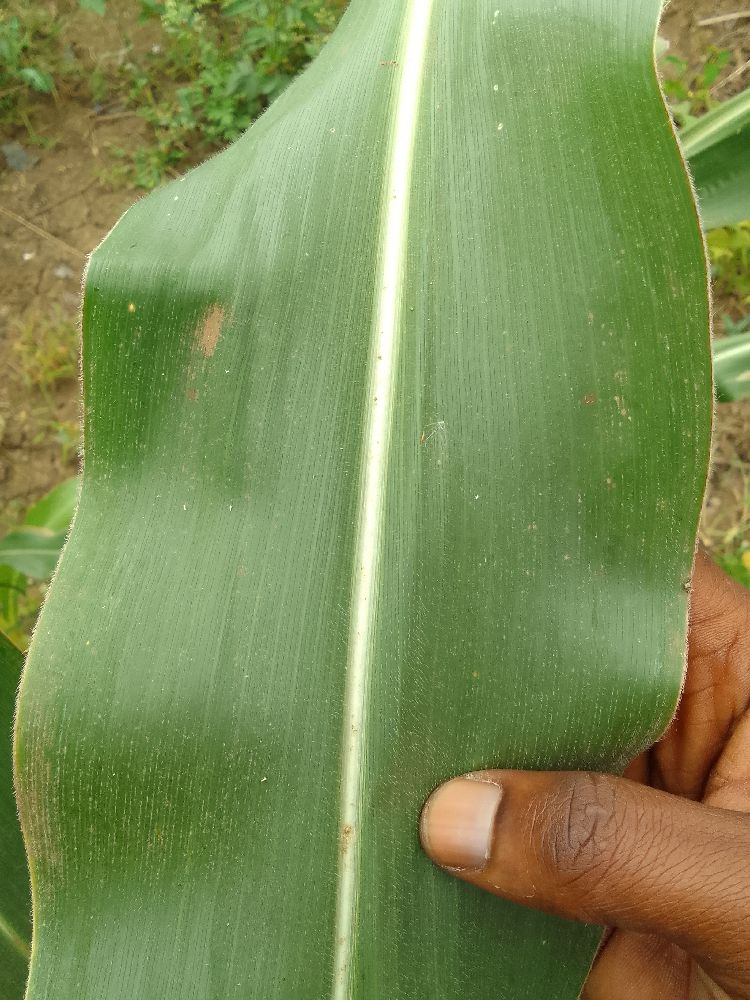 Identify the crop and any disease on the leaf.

maize, healthy
